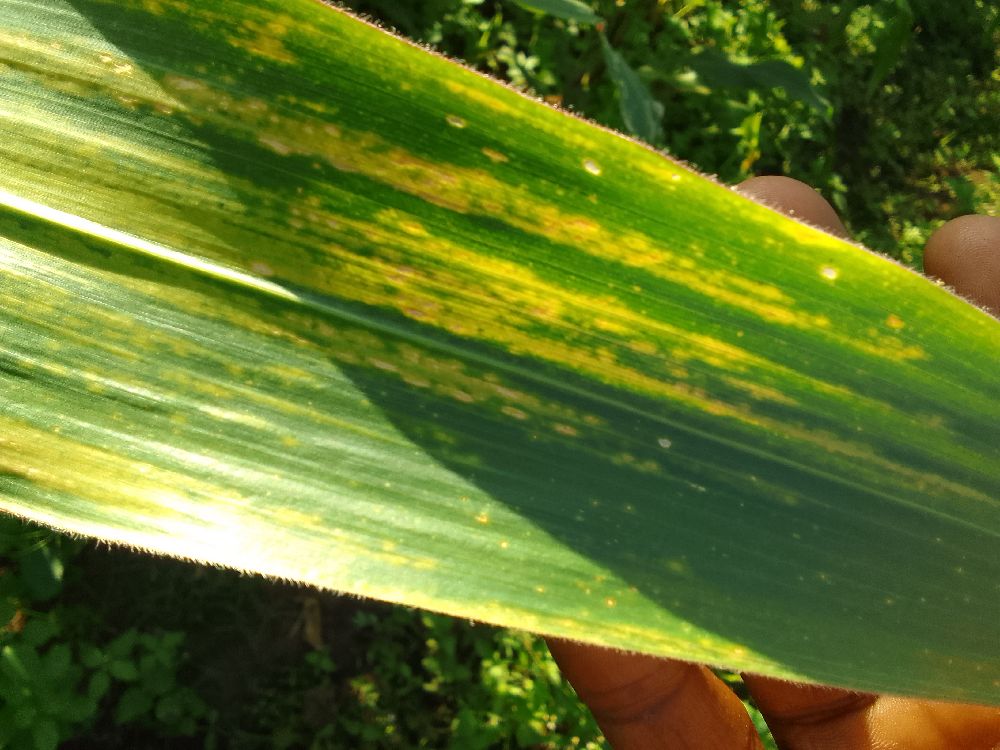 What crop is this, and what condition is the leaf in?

maize, maize lethal necrosis
